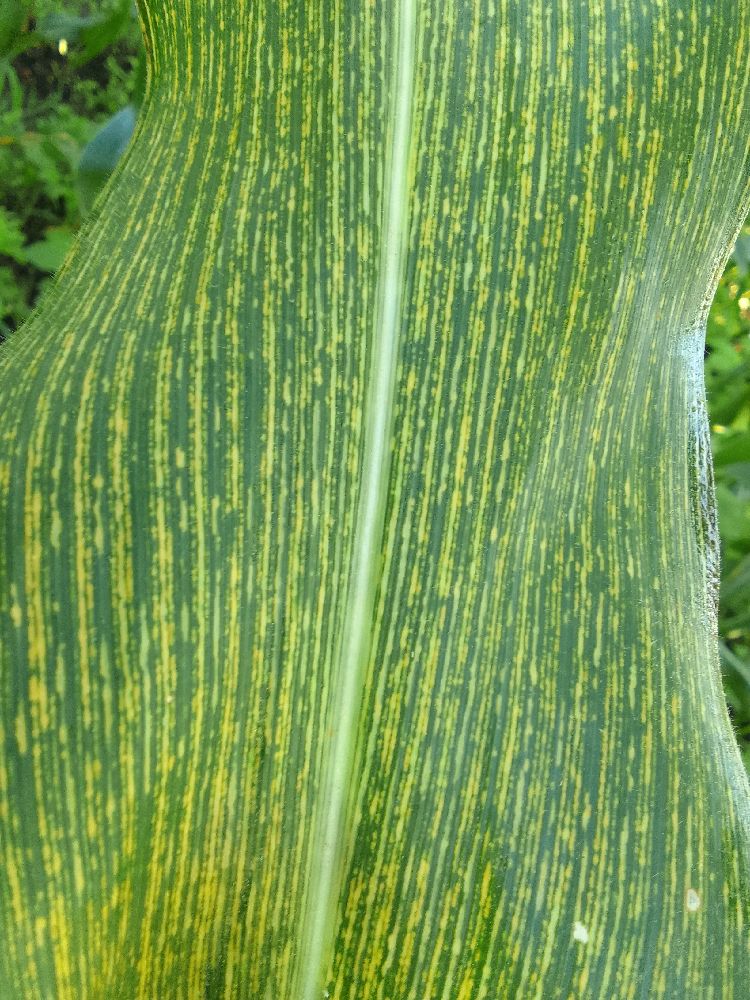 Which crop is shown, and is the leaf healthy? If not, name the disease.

maize, maize streak virus
